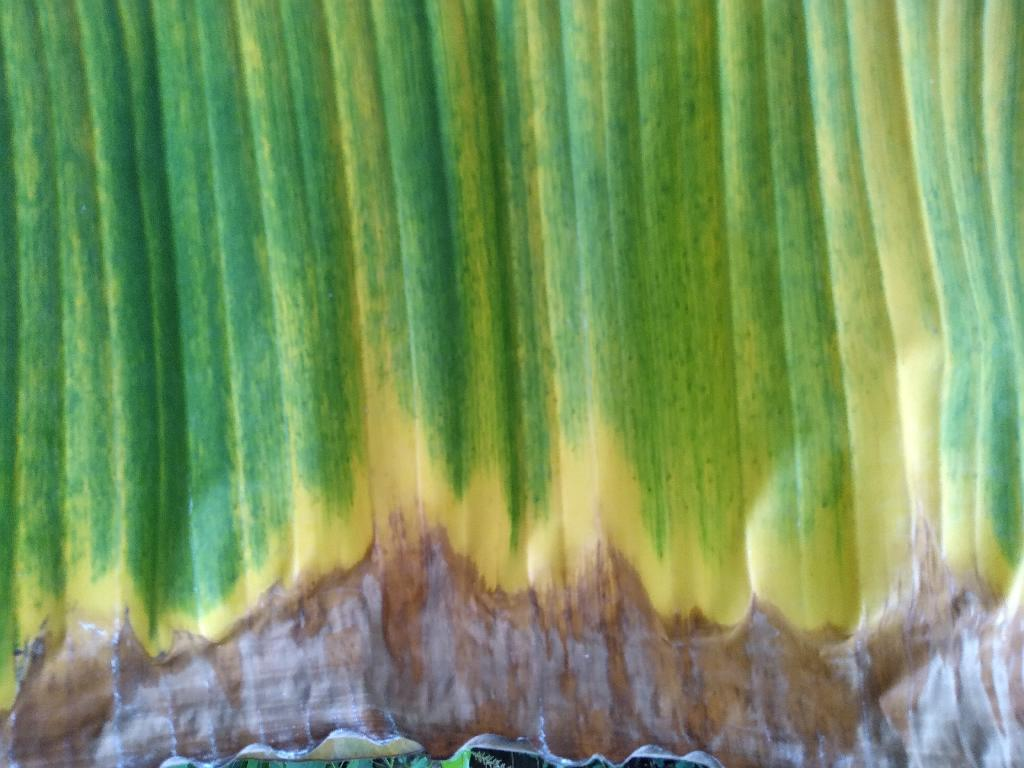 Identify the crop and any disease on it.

banana, fusarium wilt race 1
